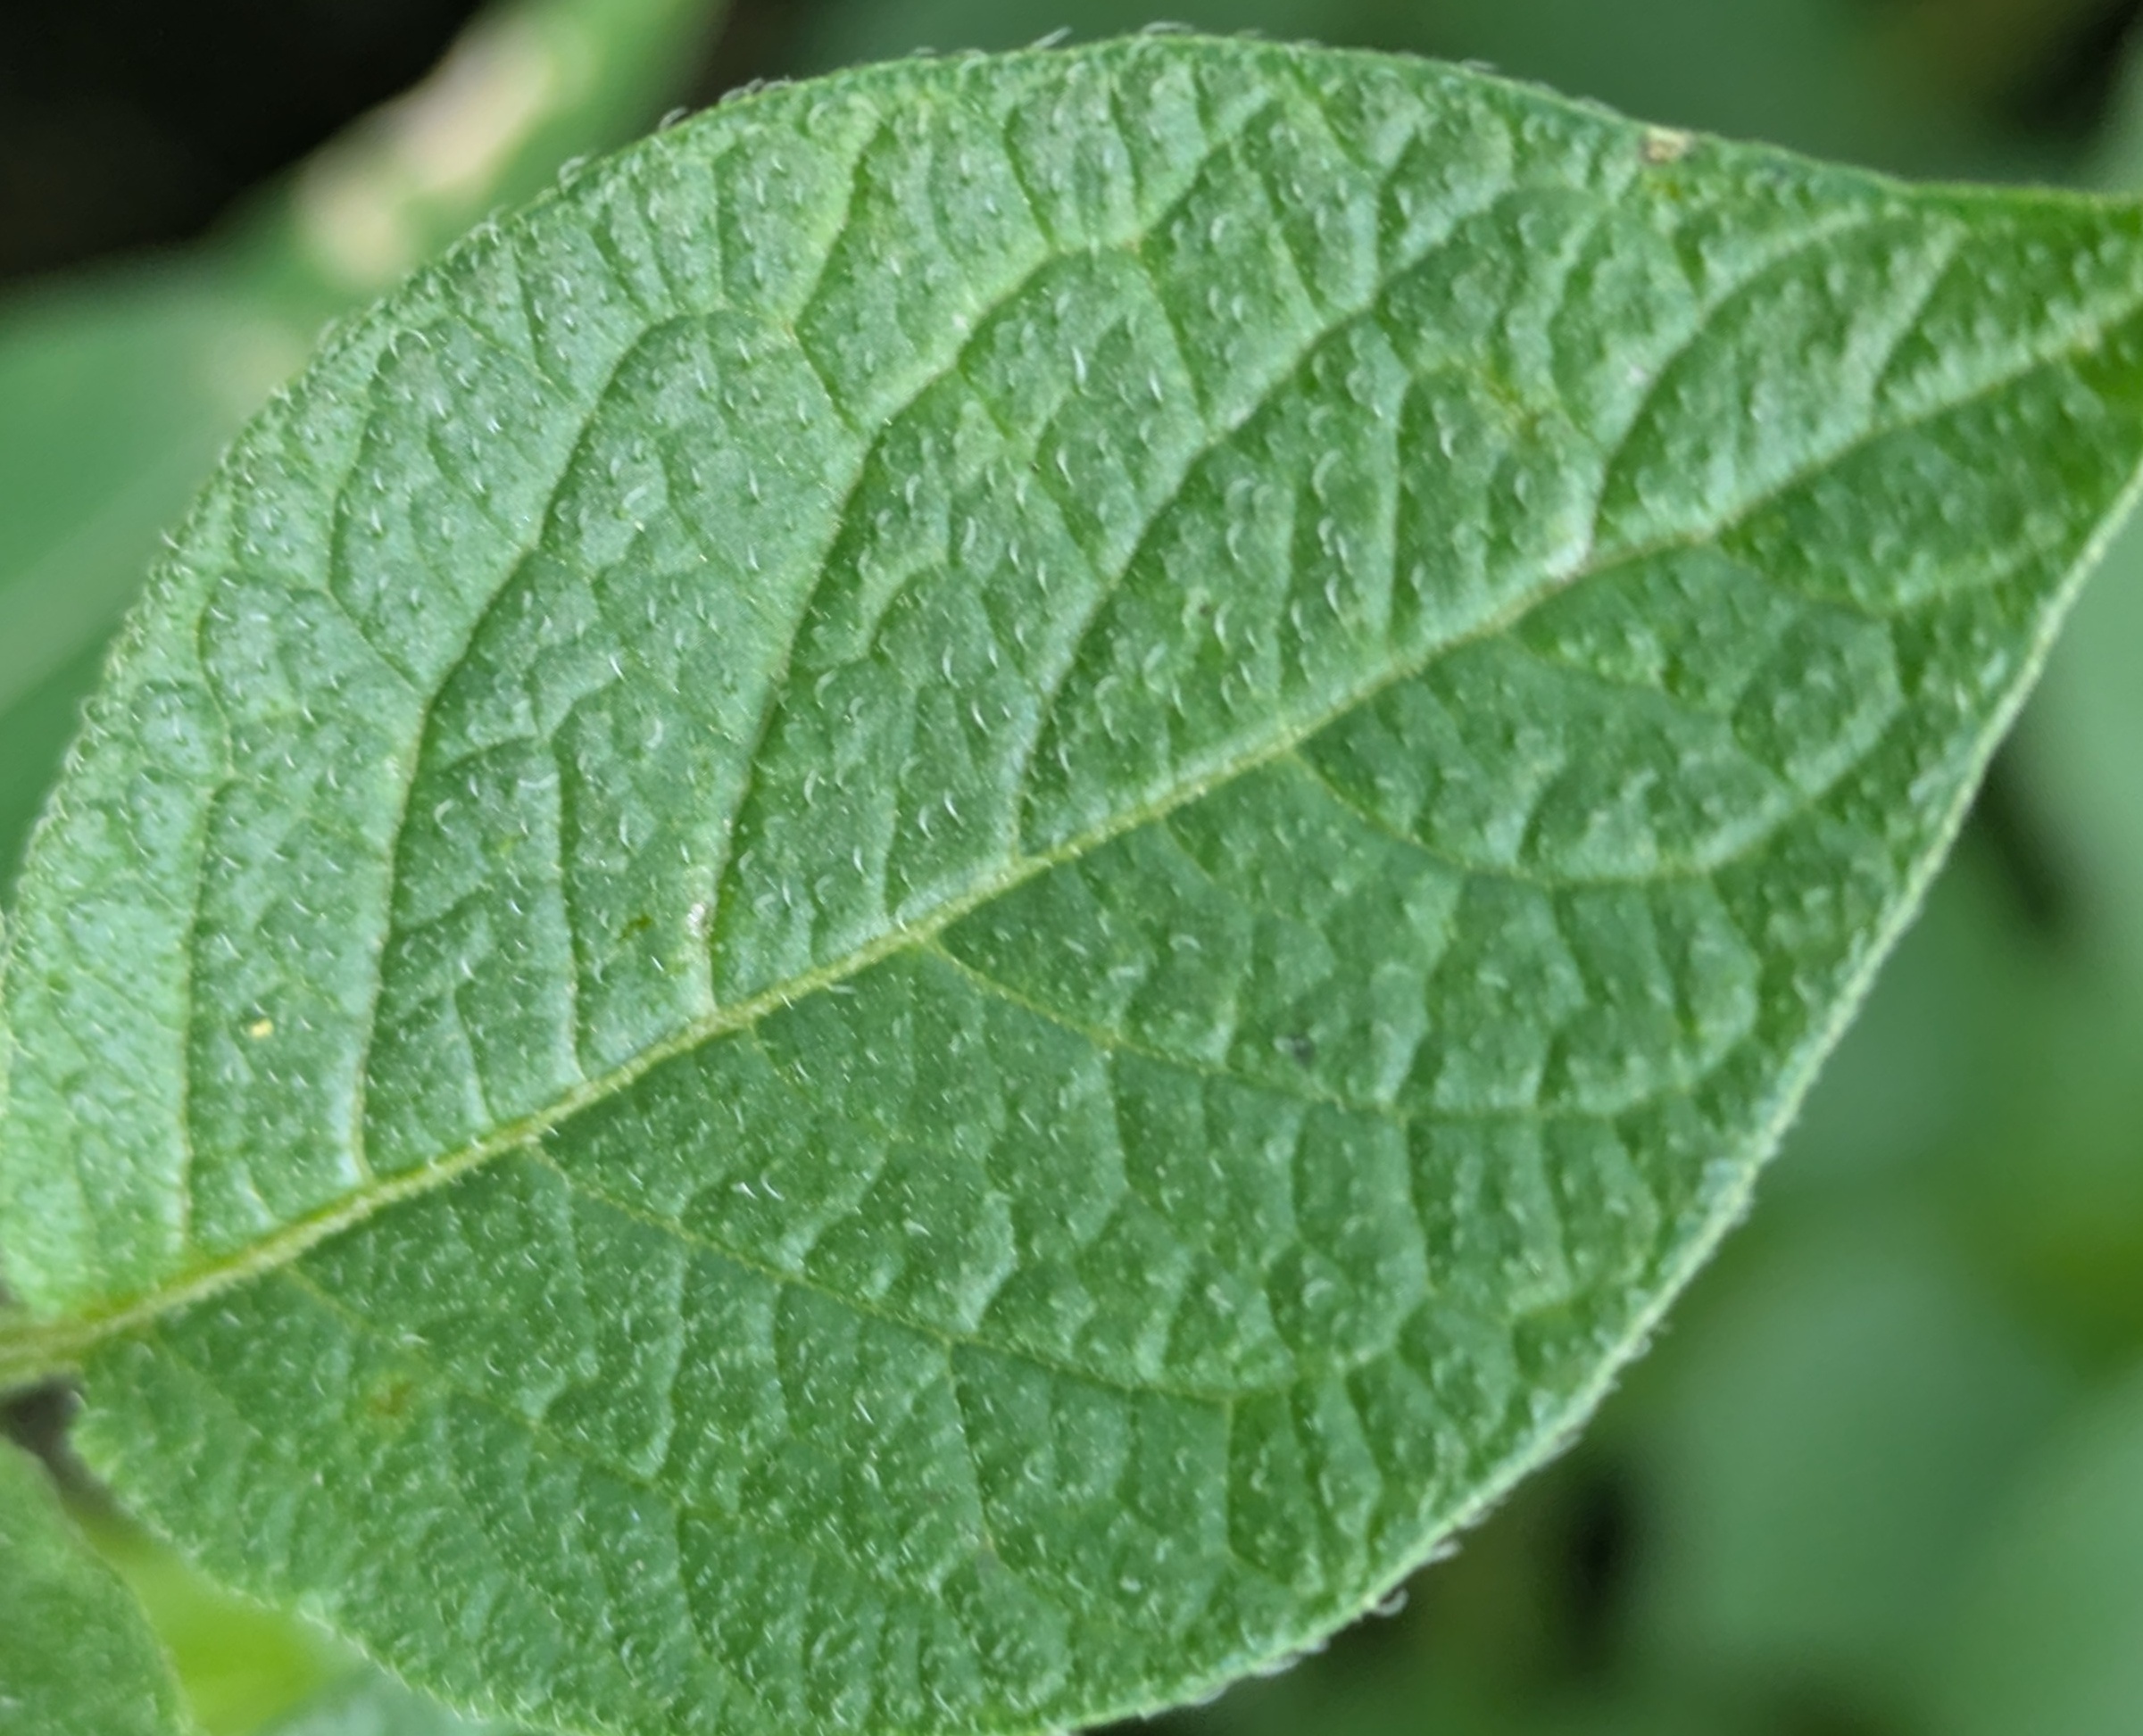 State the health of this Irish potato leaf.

healthy
